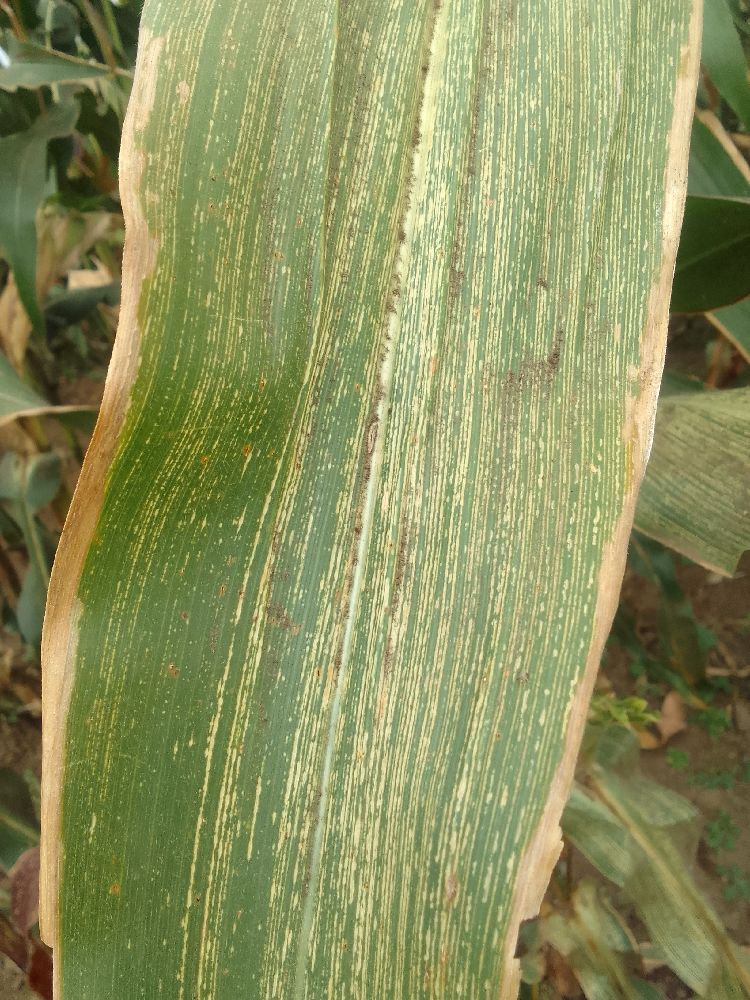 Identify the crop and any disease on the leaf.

maize, maize streak virus
